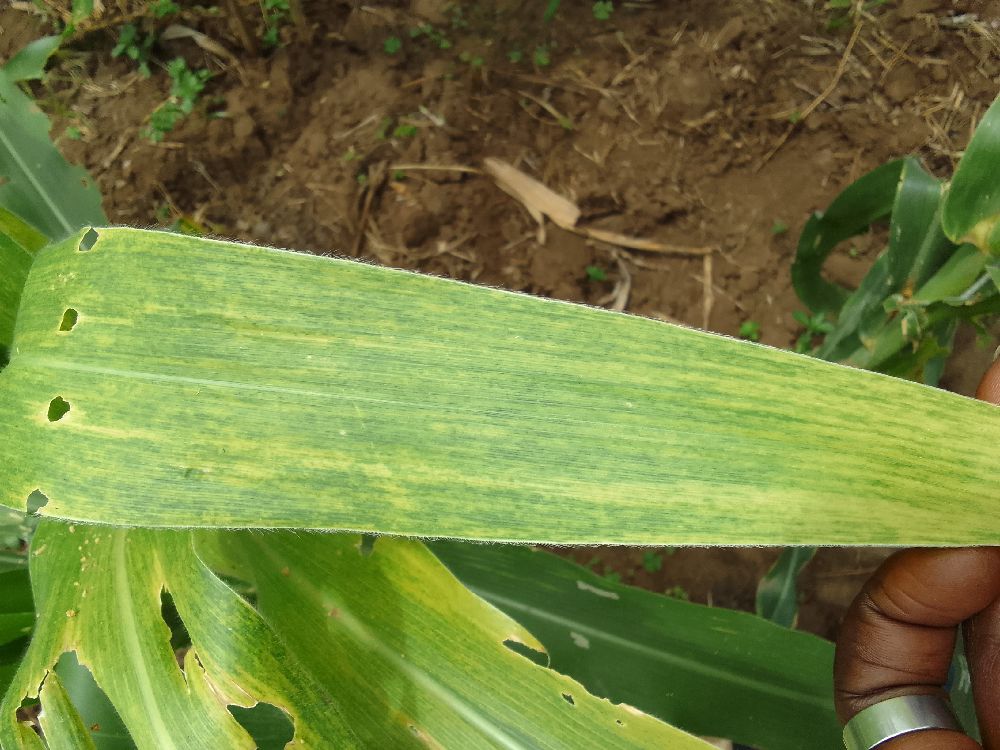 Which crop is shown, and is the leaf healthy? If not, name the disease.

maize, maize lethal necrosis
